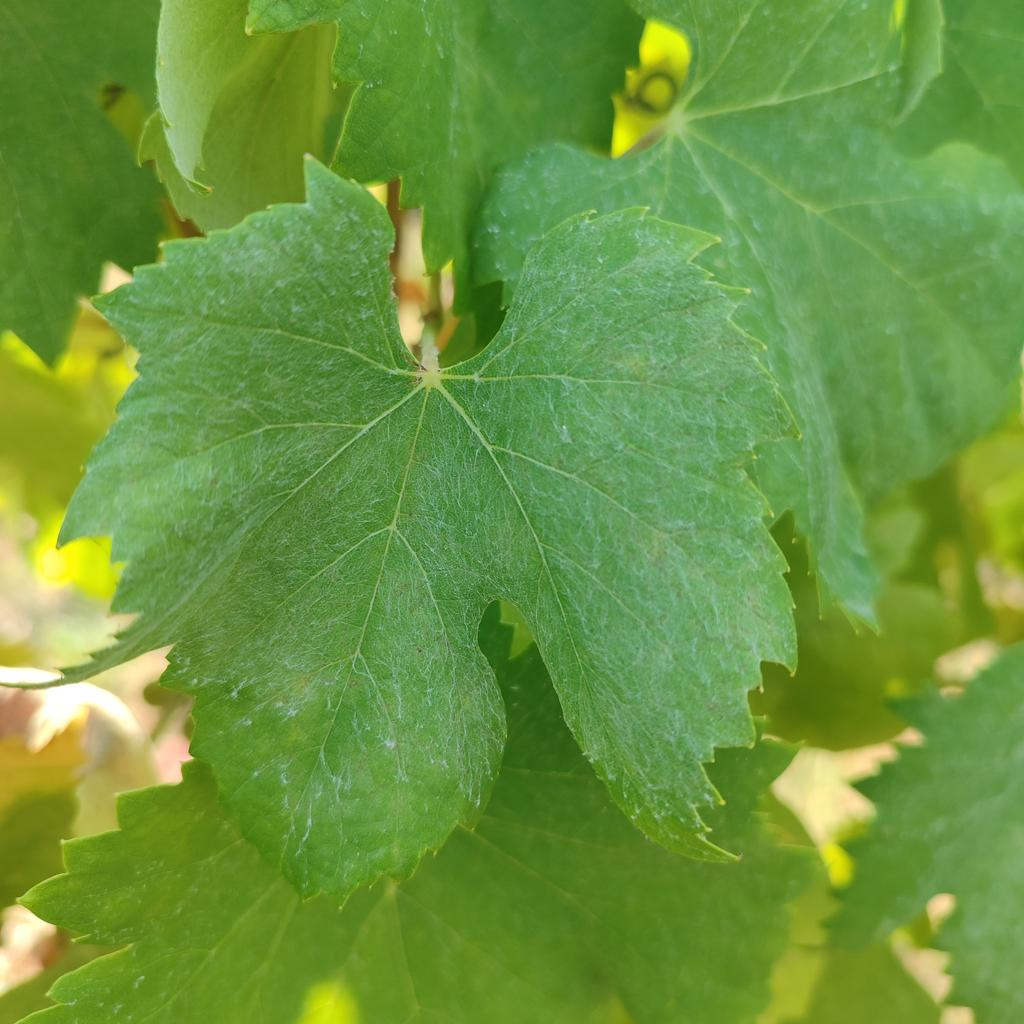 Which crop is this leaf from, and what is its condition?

grapevine, healthy
